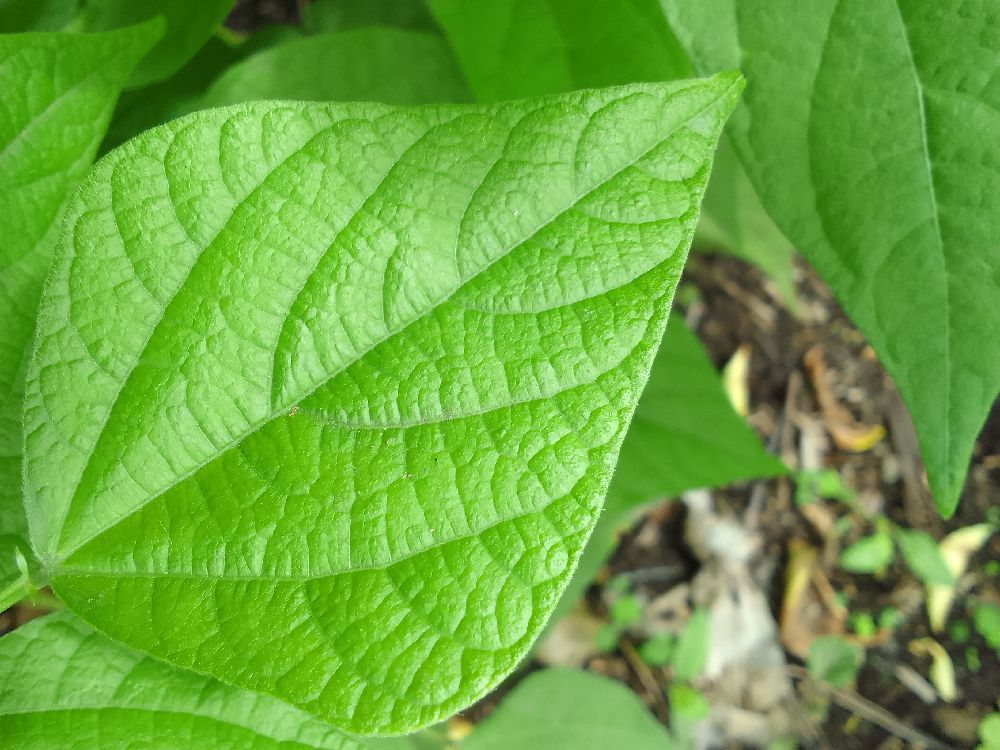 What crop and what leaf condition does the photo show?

common bean, healthy
